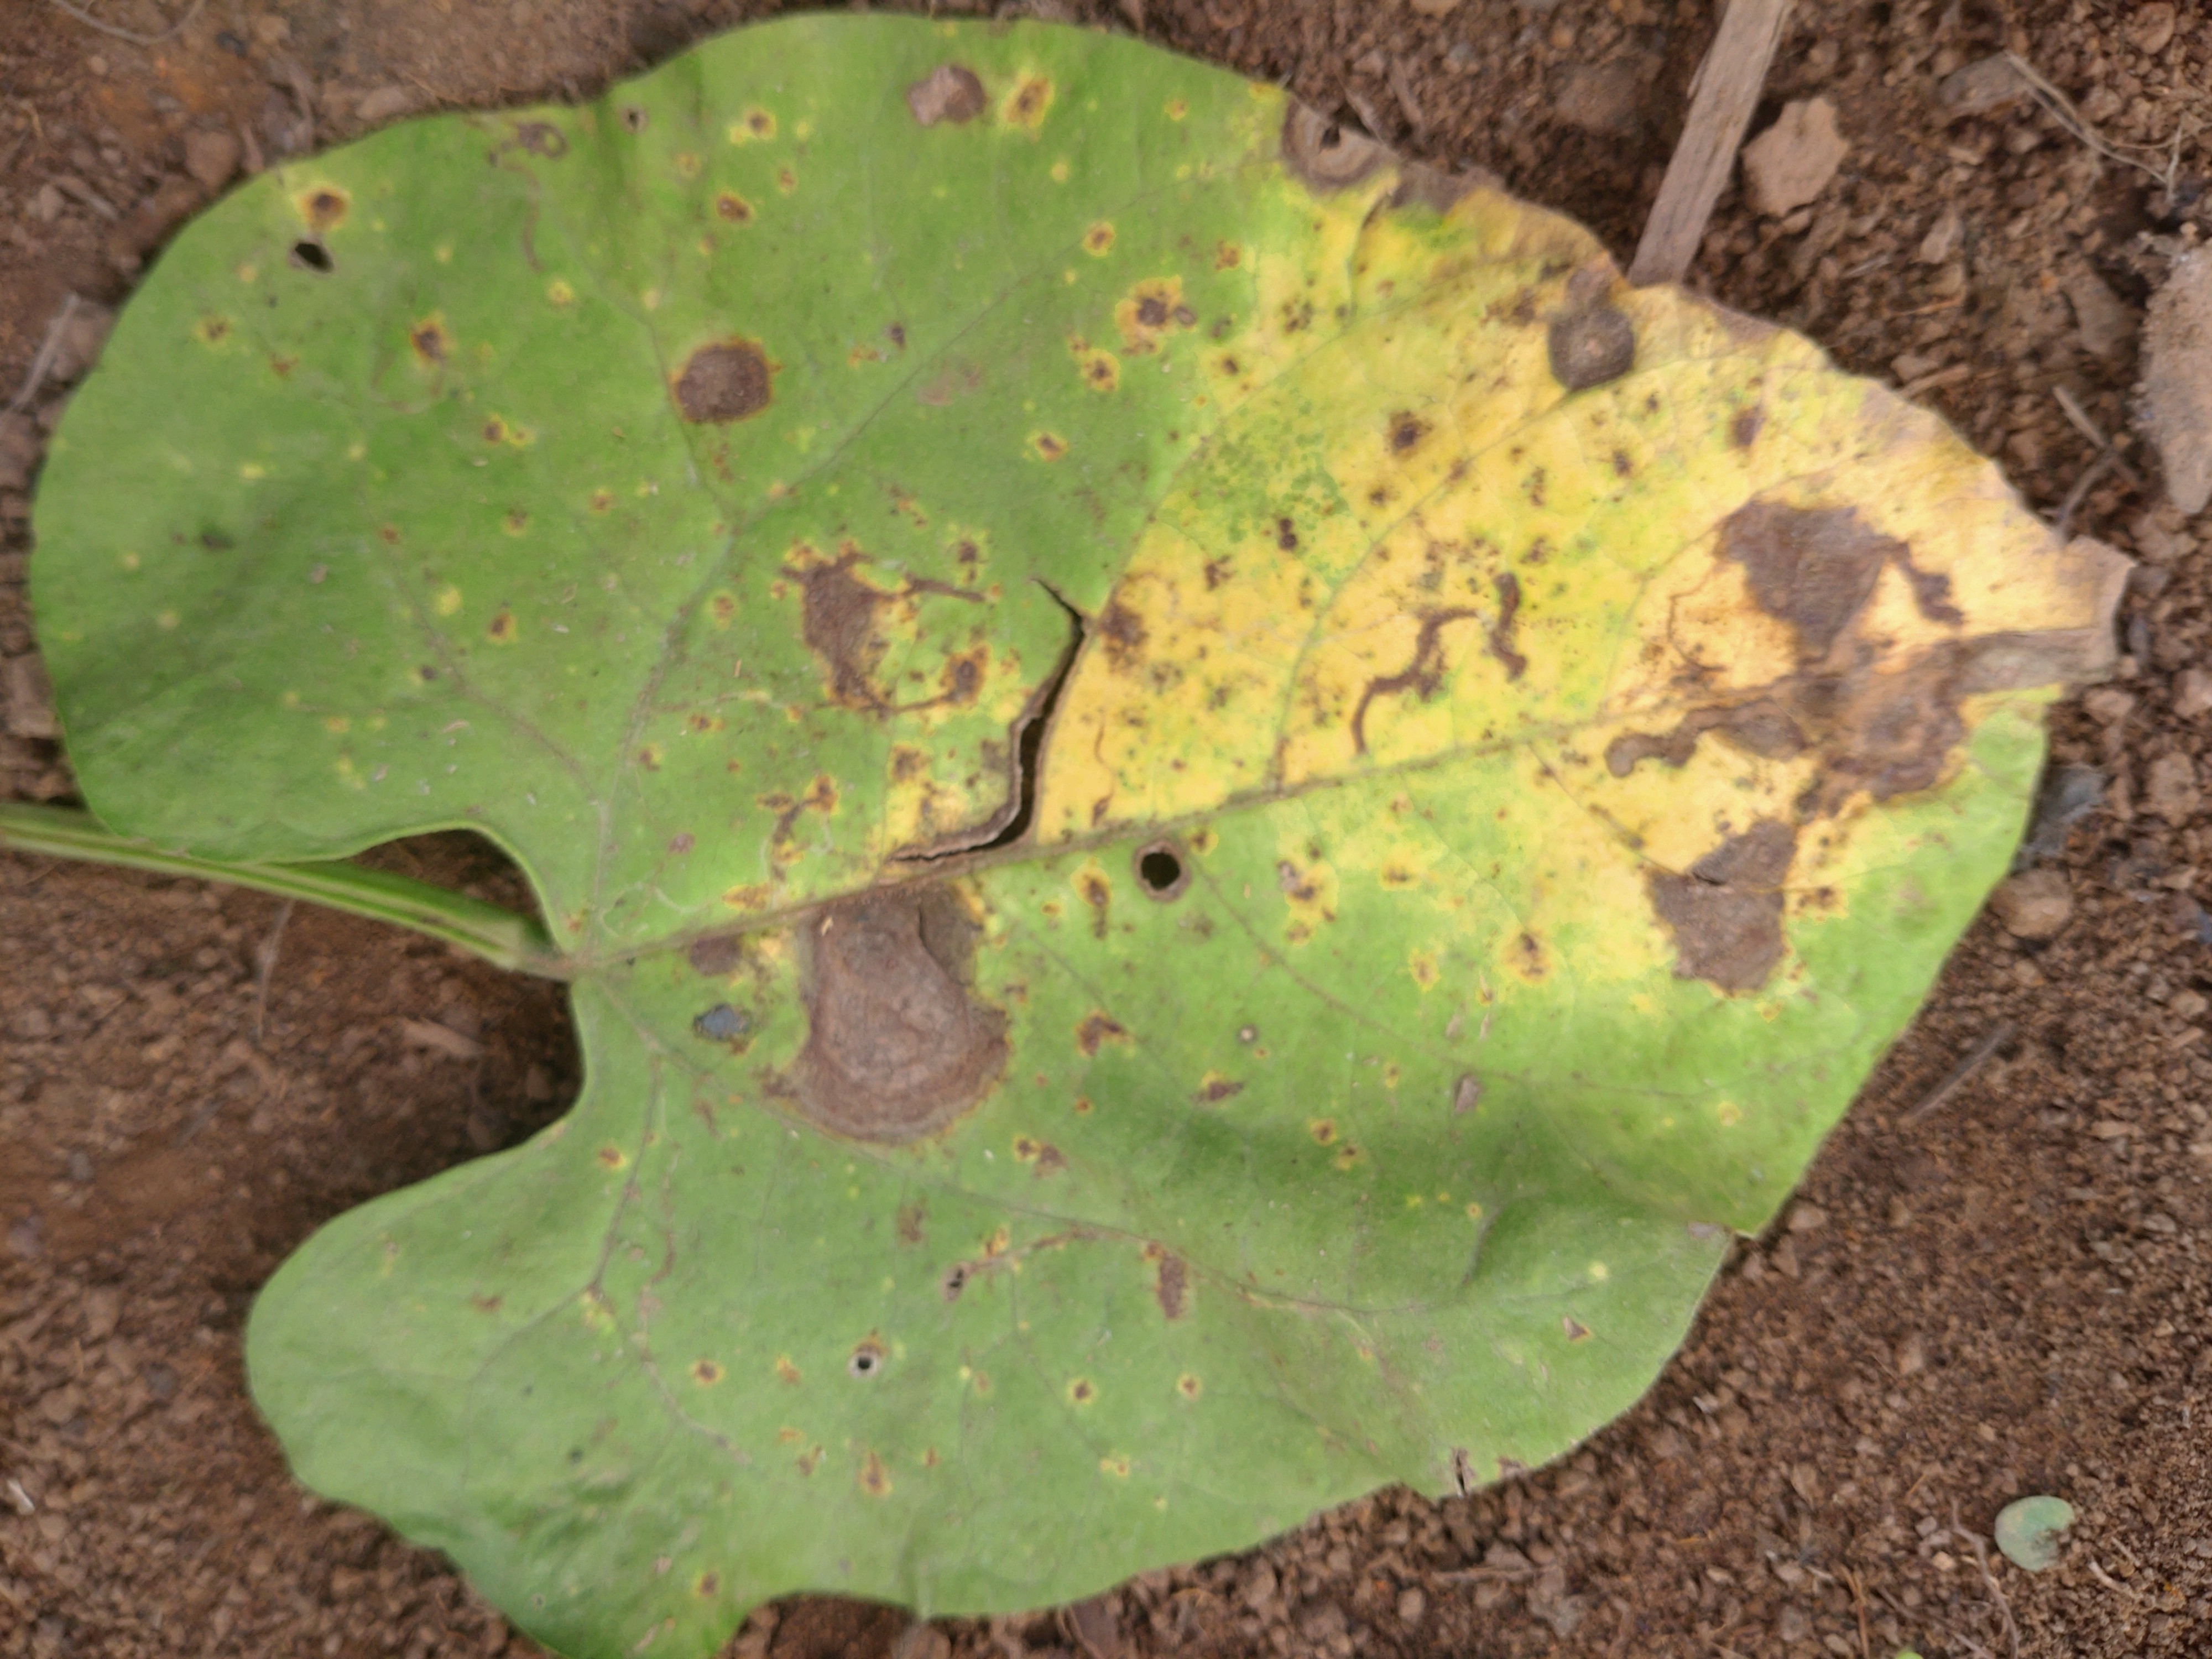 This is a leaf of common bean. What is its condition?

rust
